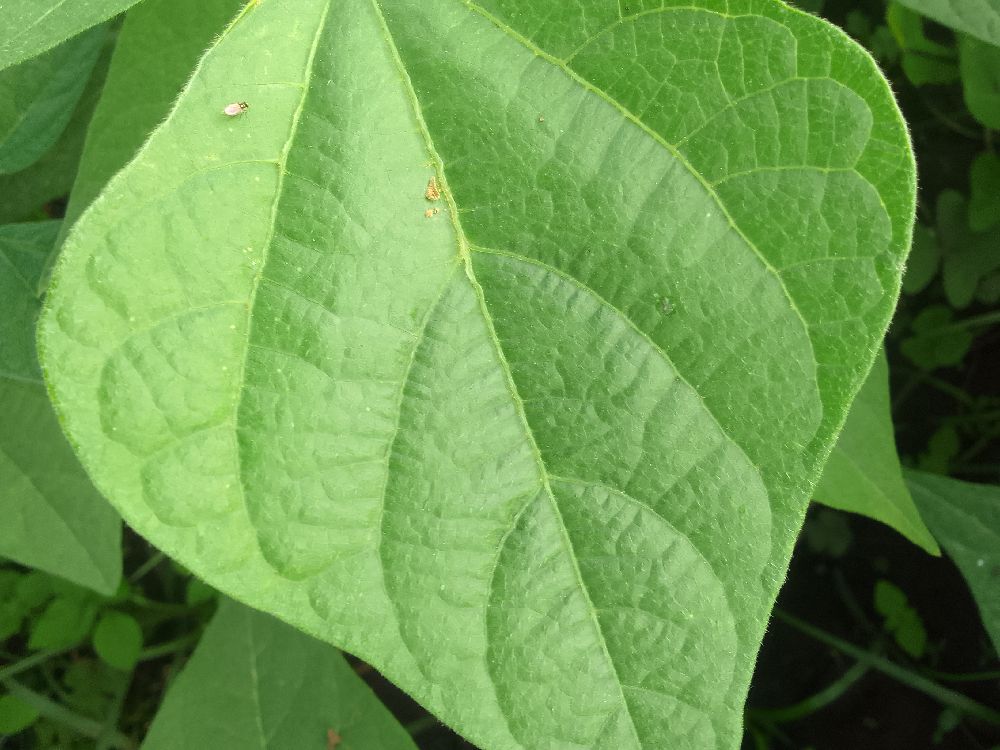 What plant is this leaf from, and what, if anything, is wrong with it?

common bean, healthy
